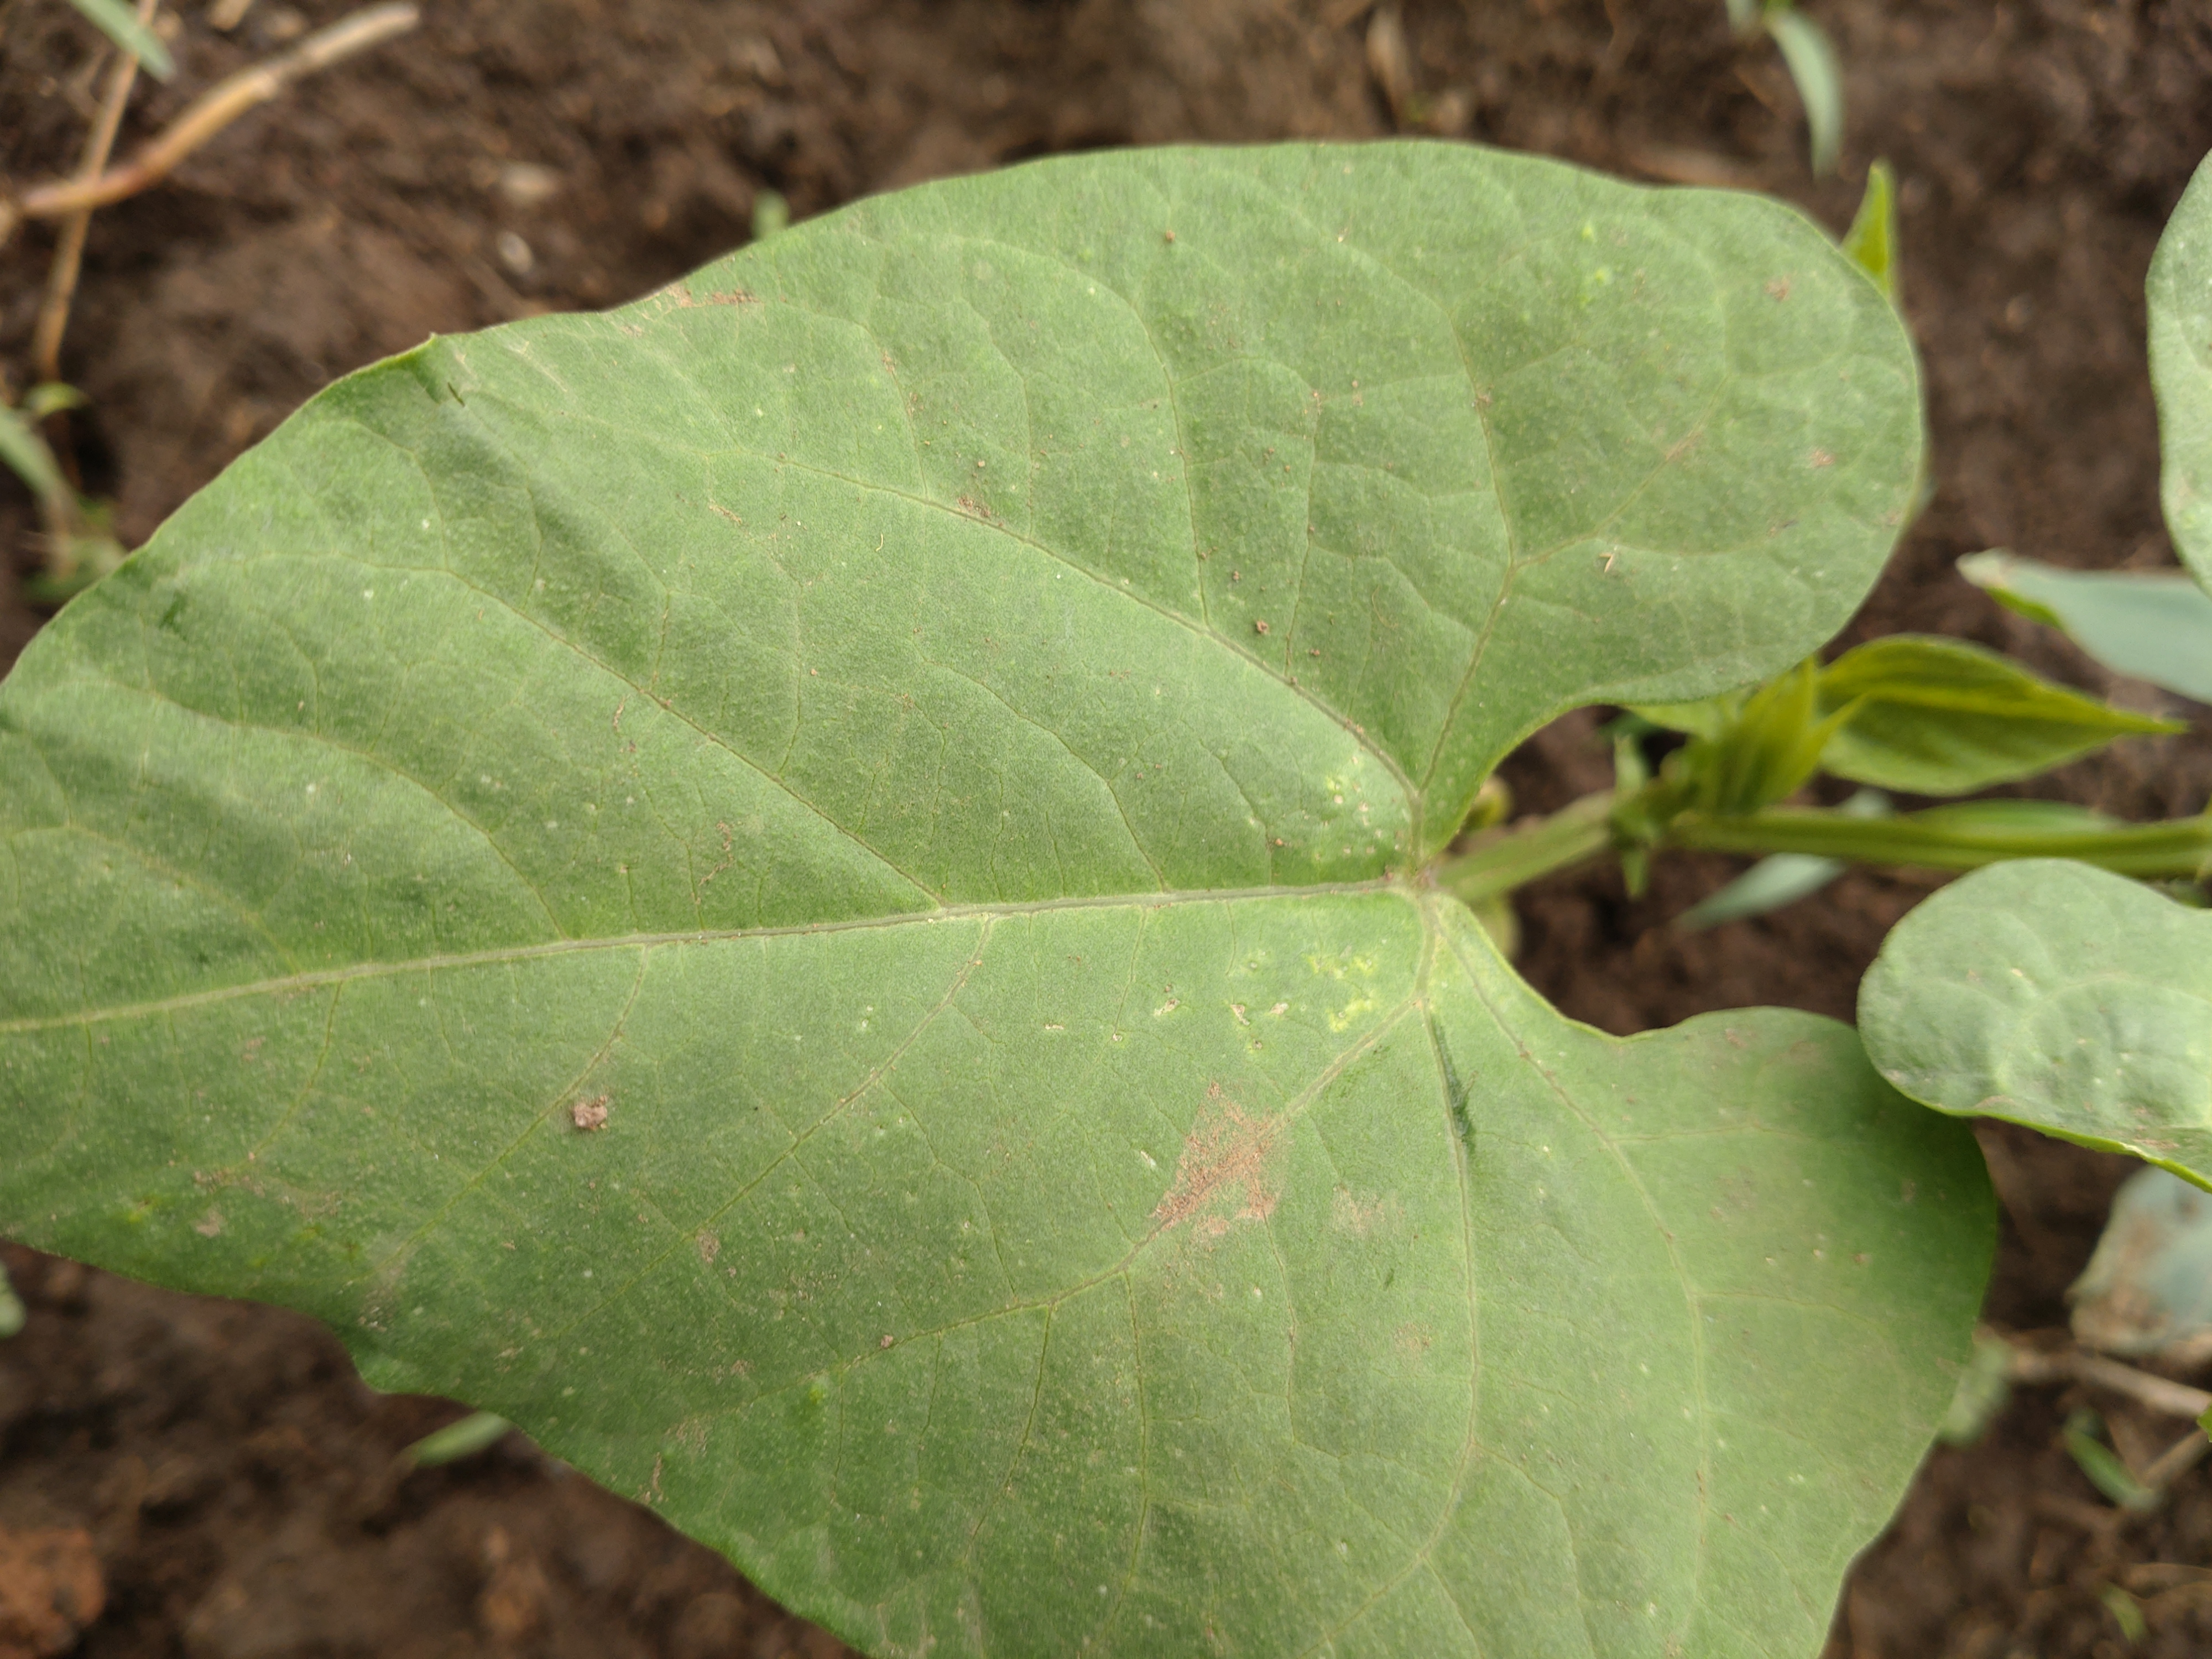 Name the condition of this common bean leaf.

healthy
